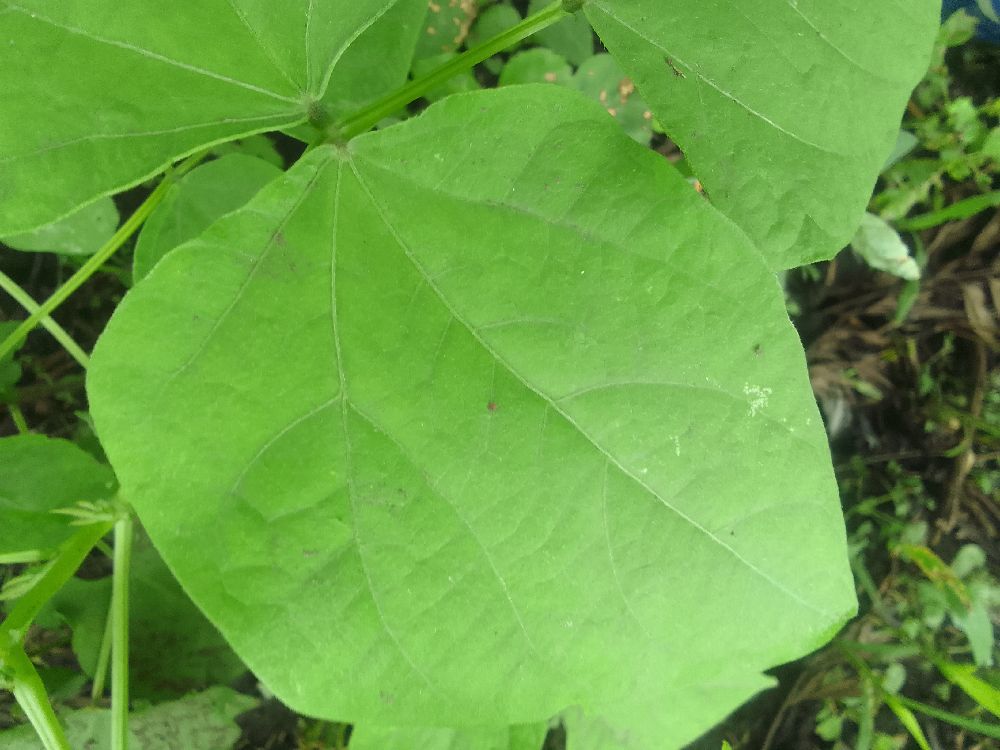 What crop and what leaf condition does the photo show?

common bean, healthy
